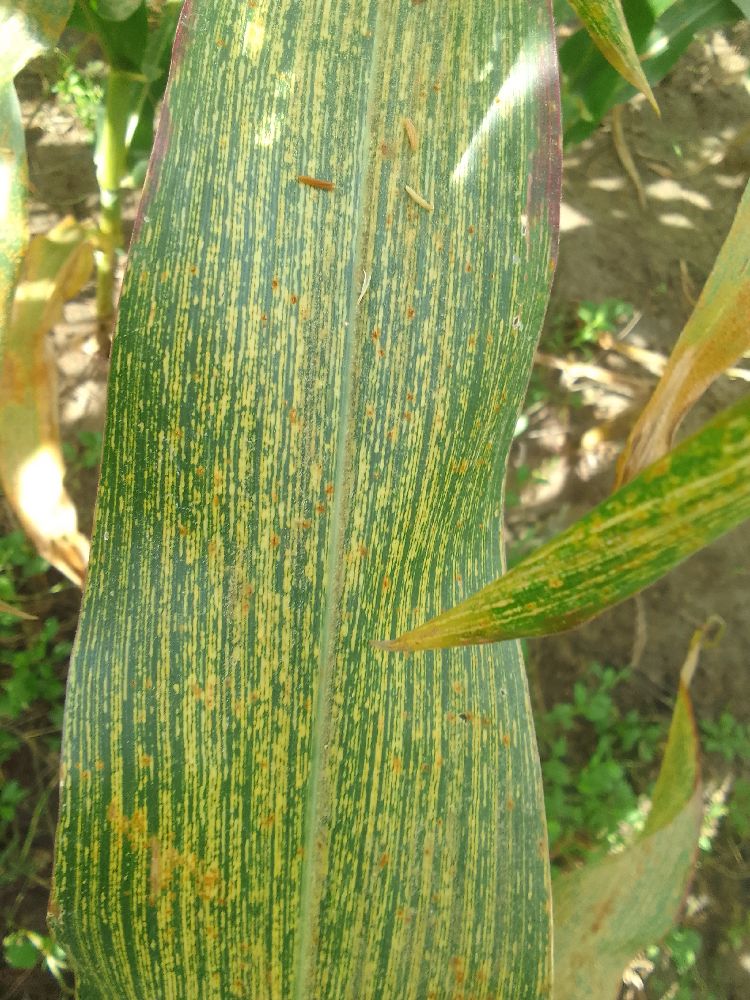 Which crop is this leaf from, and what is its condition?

maize, maize streak virus
